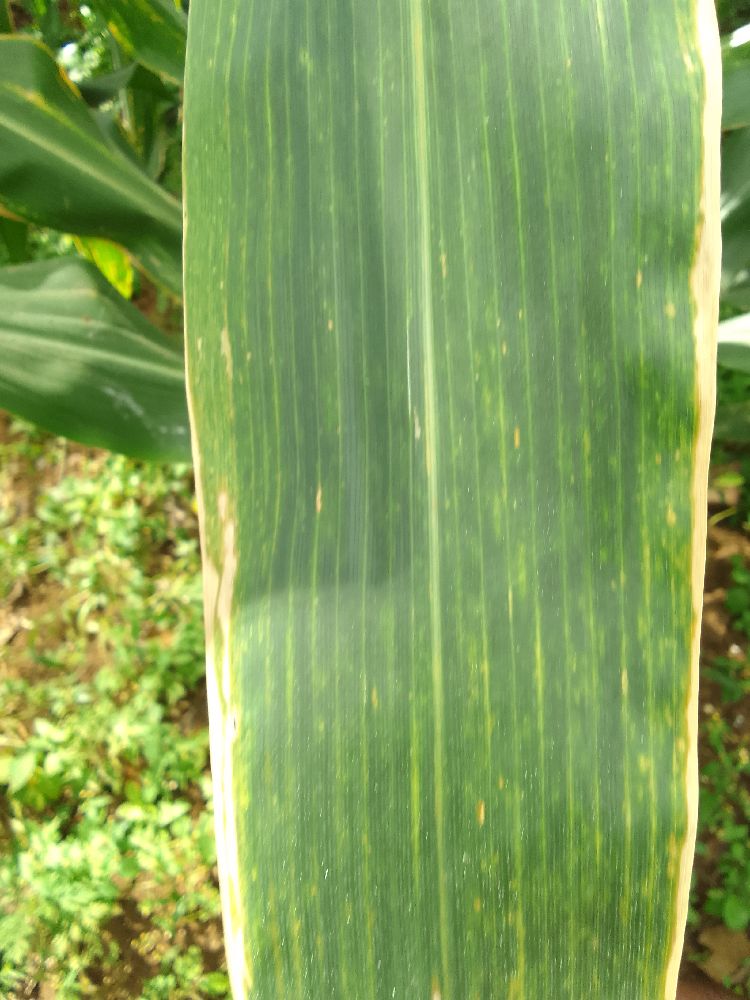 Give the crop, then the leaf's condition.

maize, maize lethal necrosis
